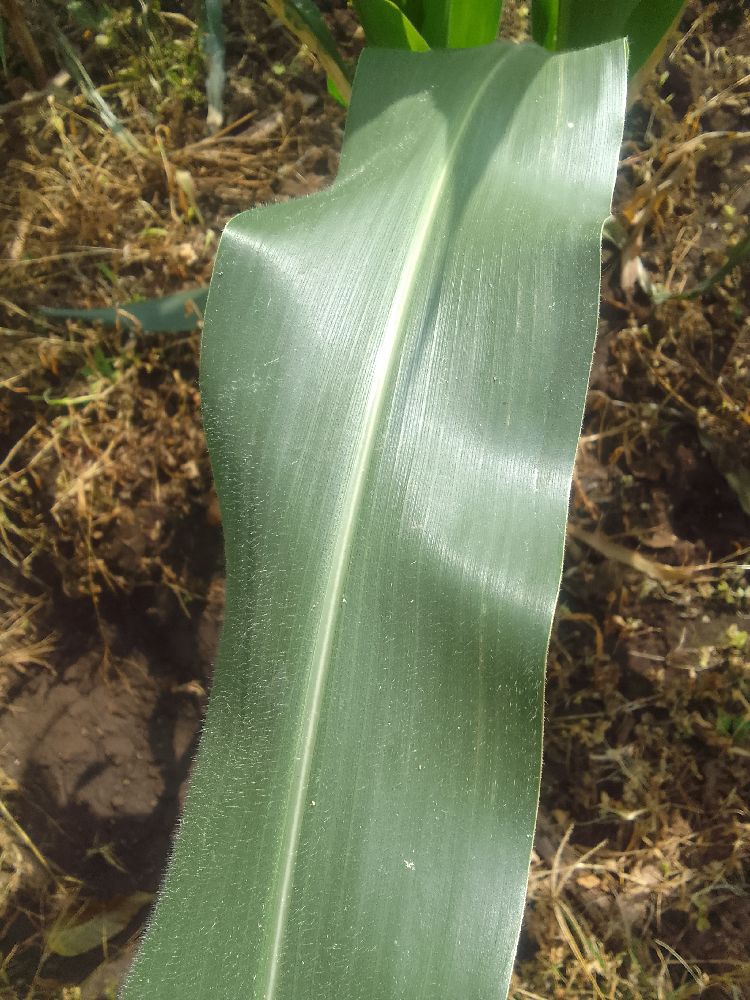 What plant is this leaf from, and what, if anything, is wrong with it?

maize, healthy
